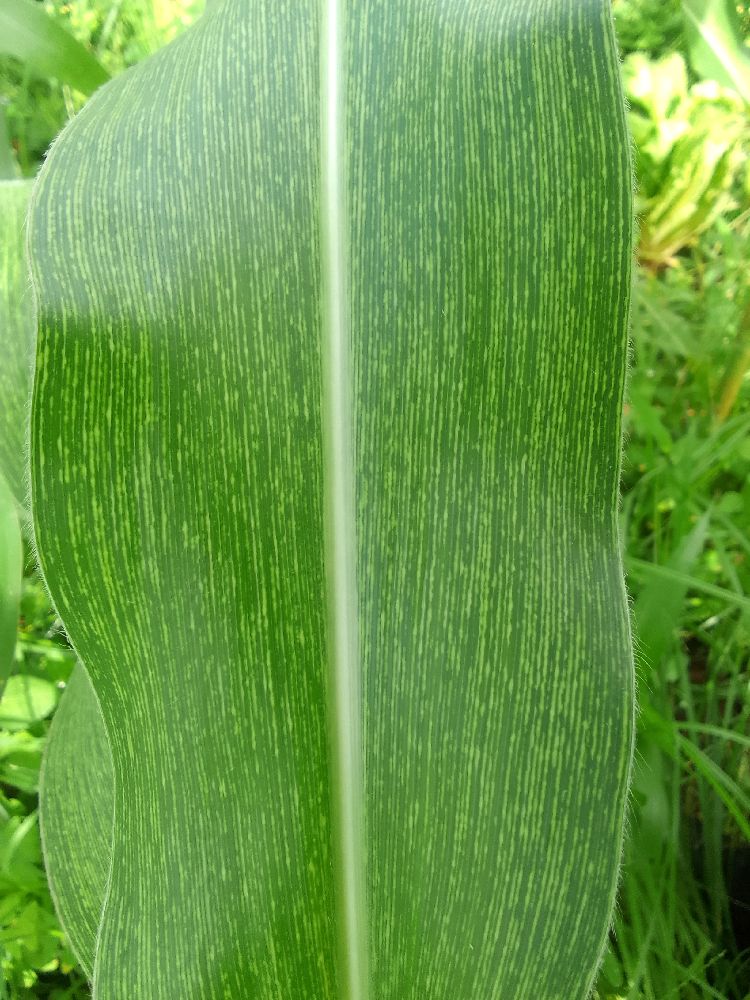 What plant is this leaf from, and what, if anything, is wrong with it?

maize, maize streak virus
